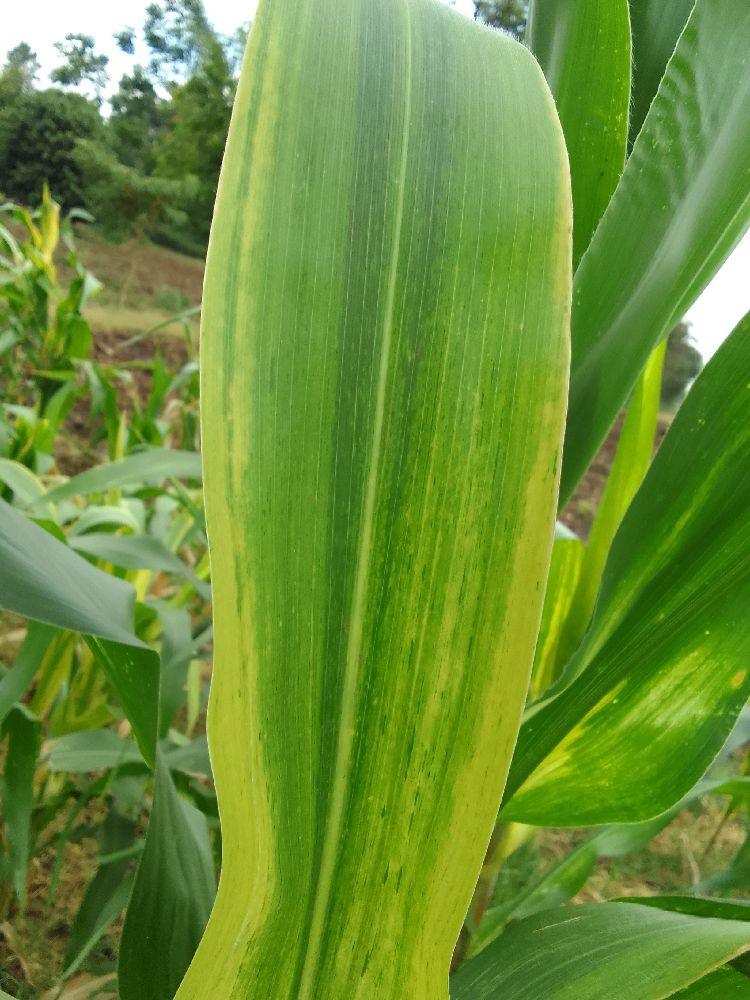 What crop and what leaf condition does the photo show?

maize, maize lethal necrosis
